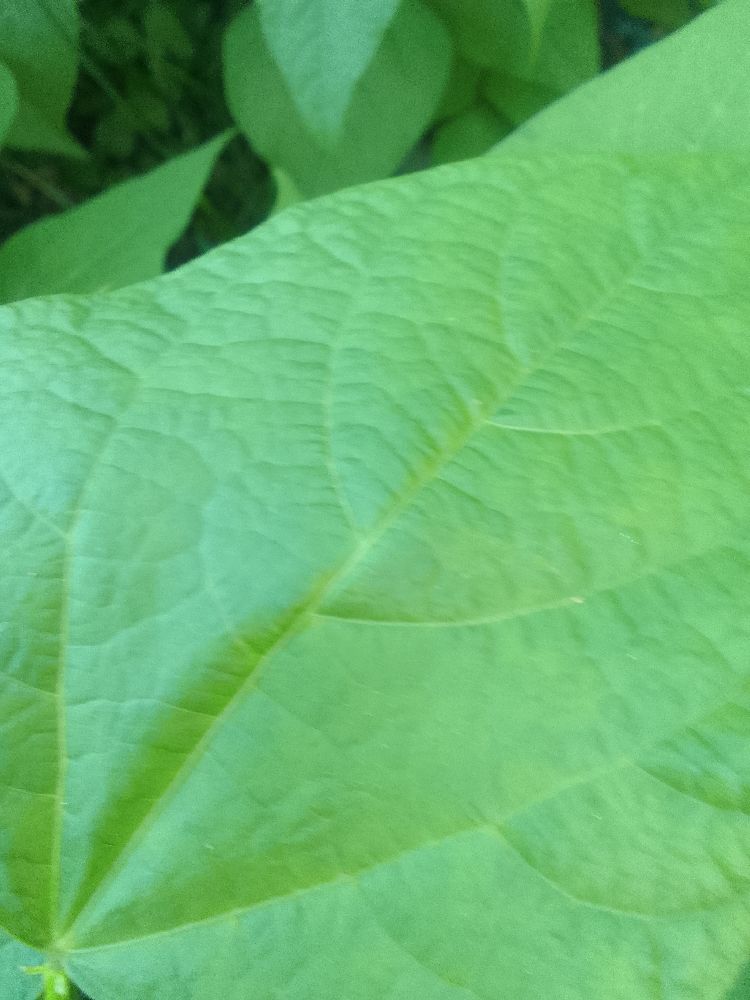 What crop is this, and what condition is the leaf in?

common bean, healthy
